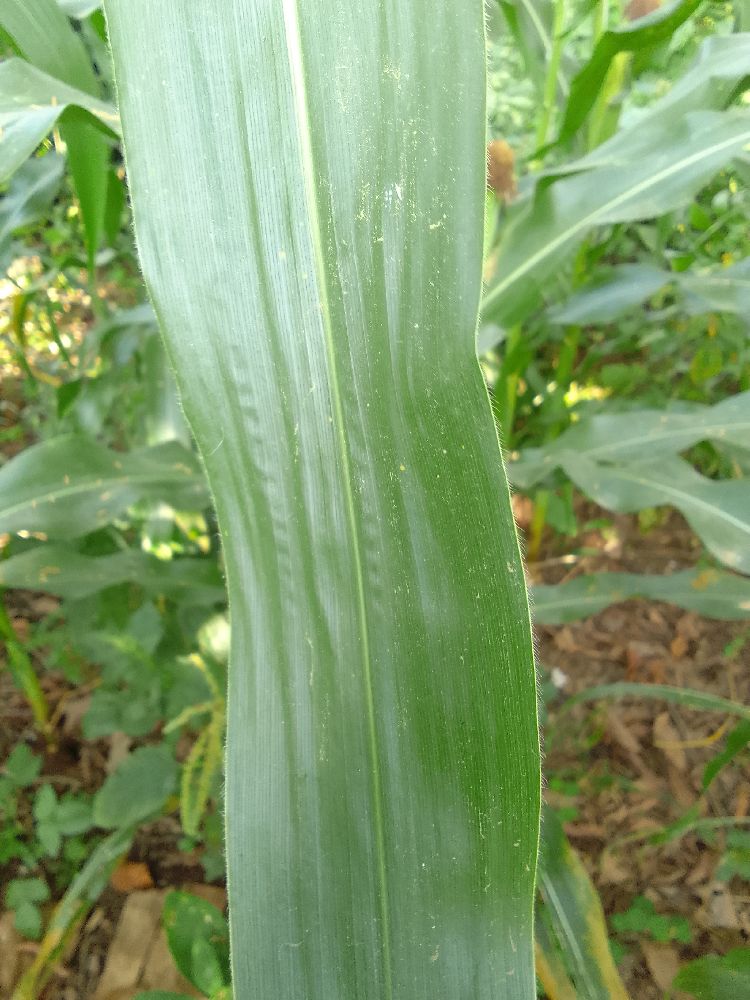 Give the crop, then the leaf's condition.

maize, healthy
